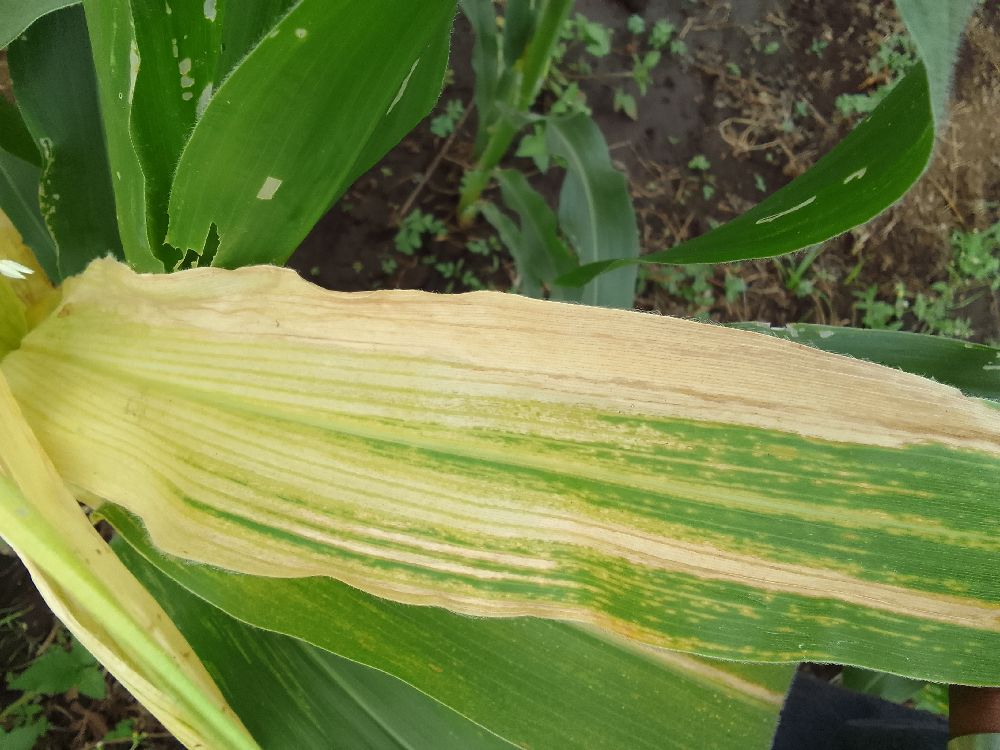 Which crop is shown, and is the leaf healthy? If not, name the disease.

maize, maize lethal necrosis
